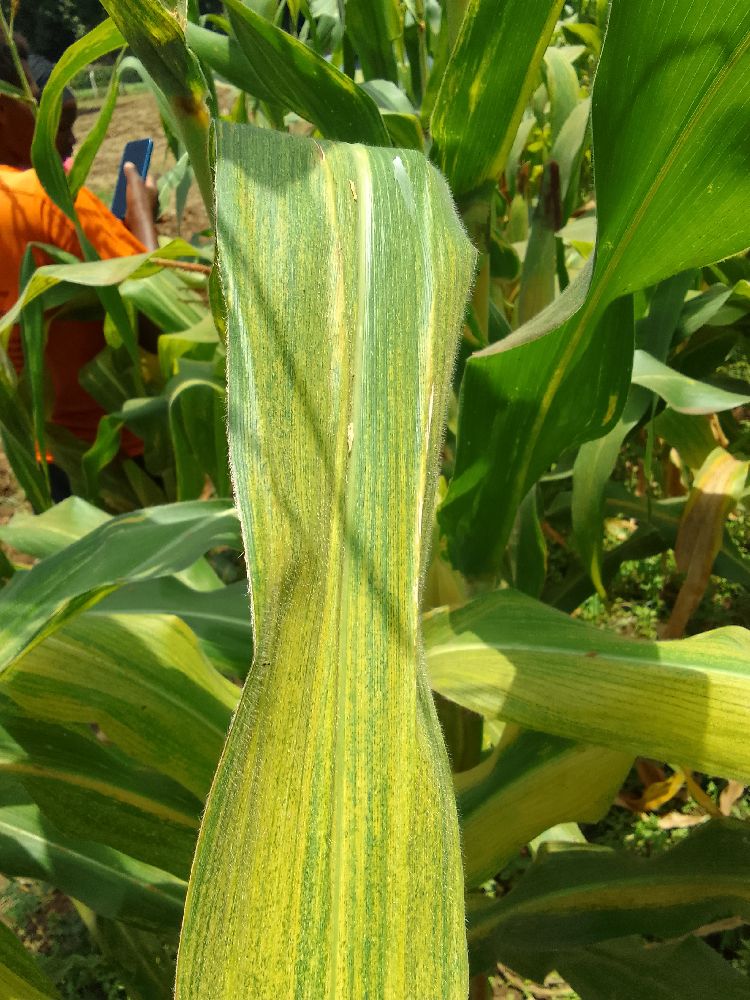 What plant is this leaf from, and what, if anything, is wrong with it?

maize, maize lethal necrosis
